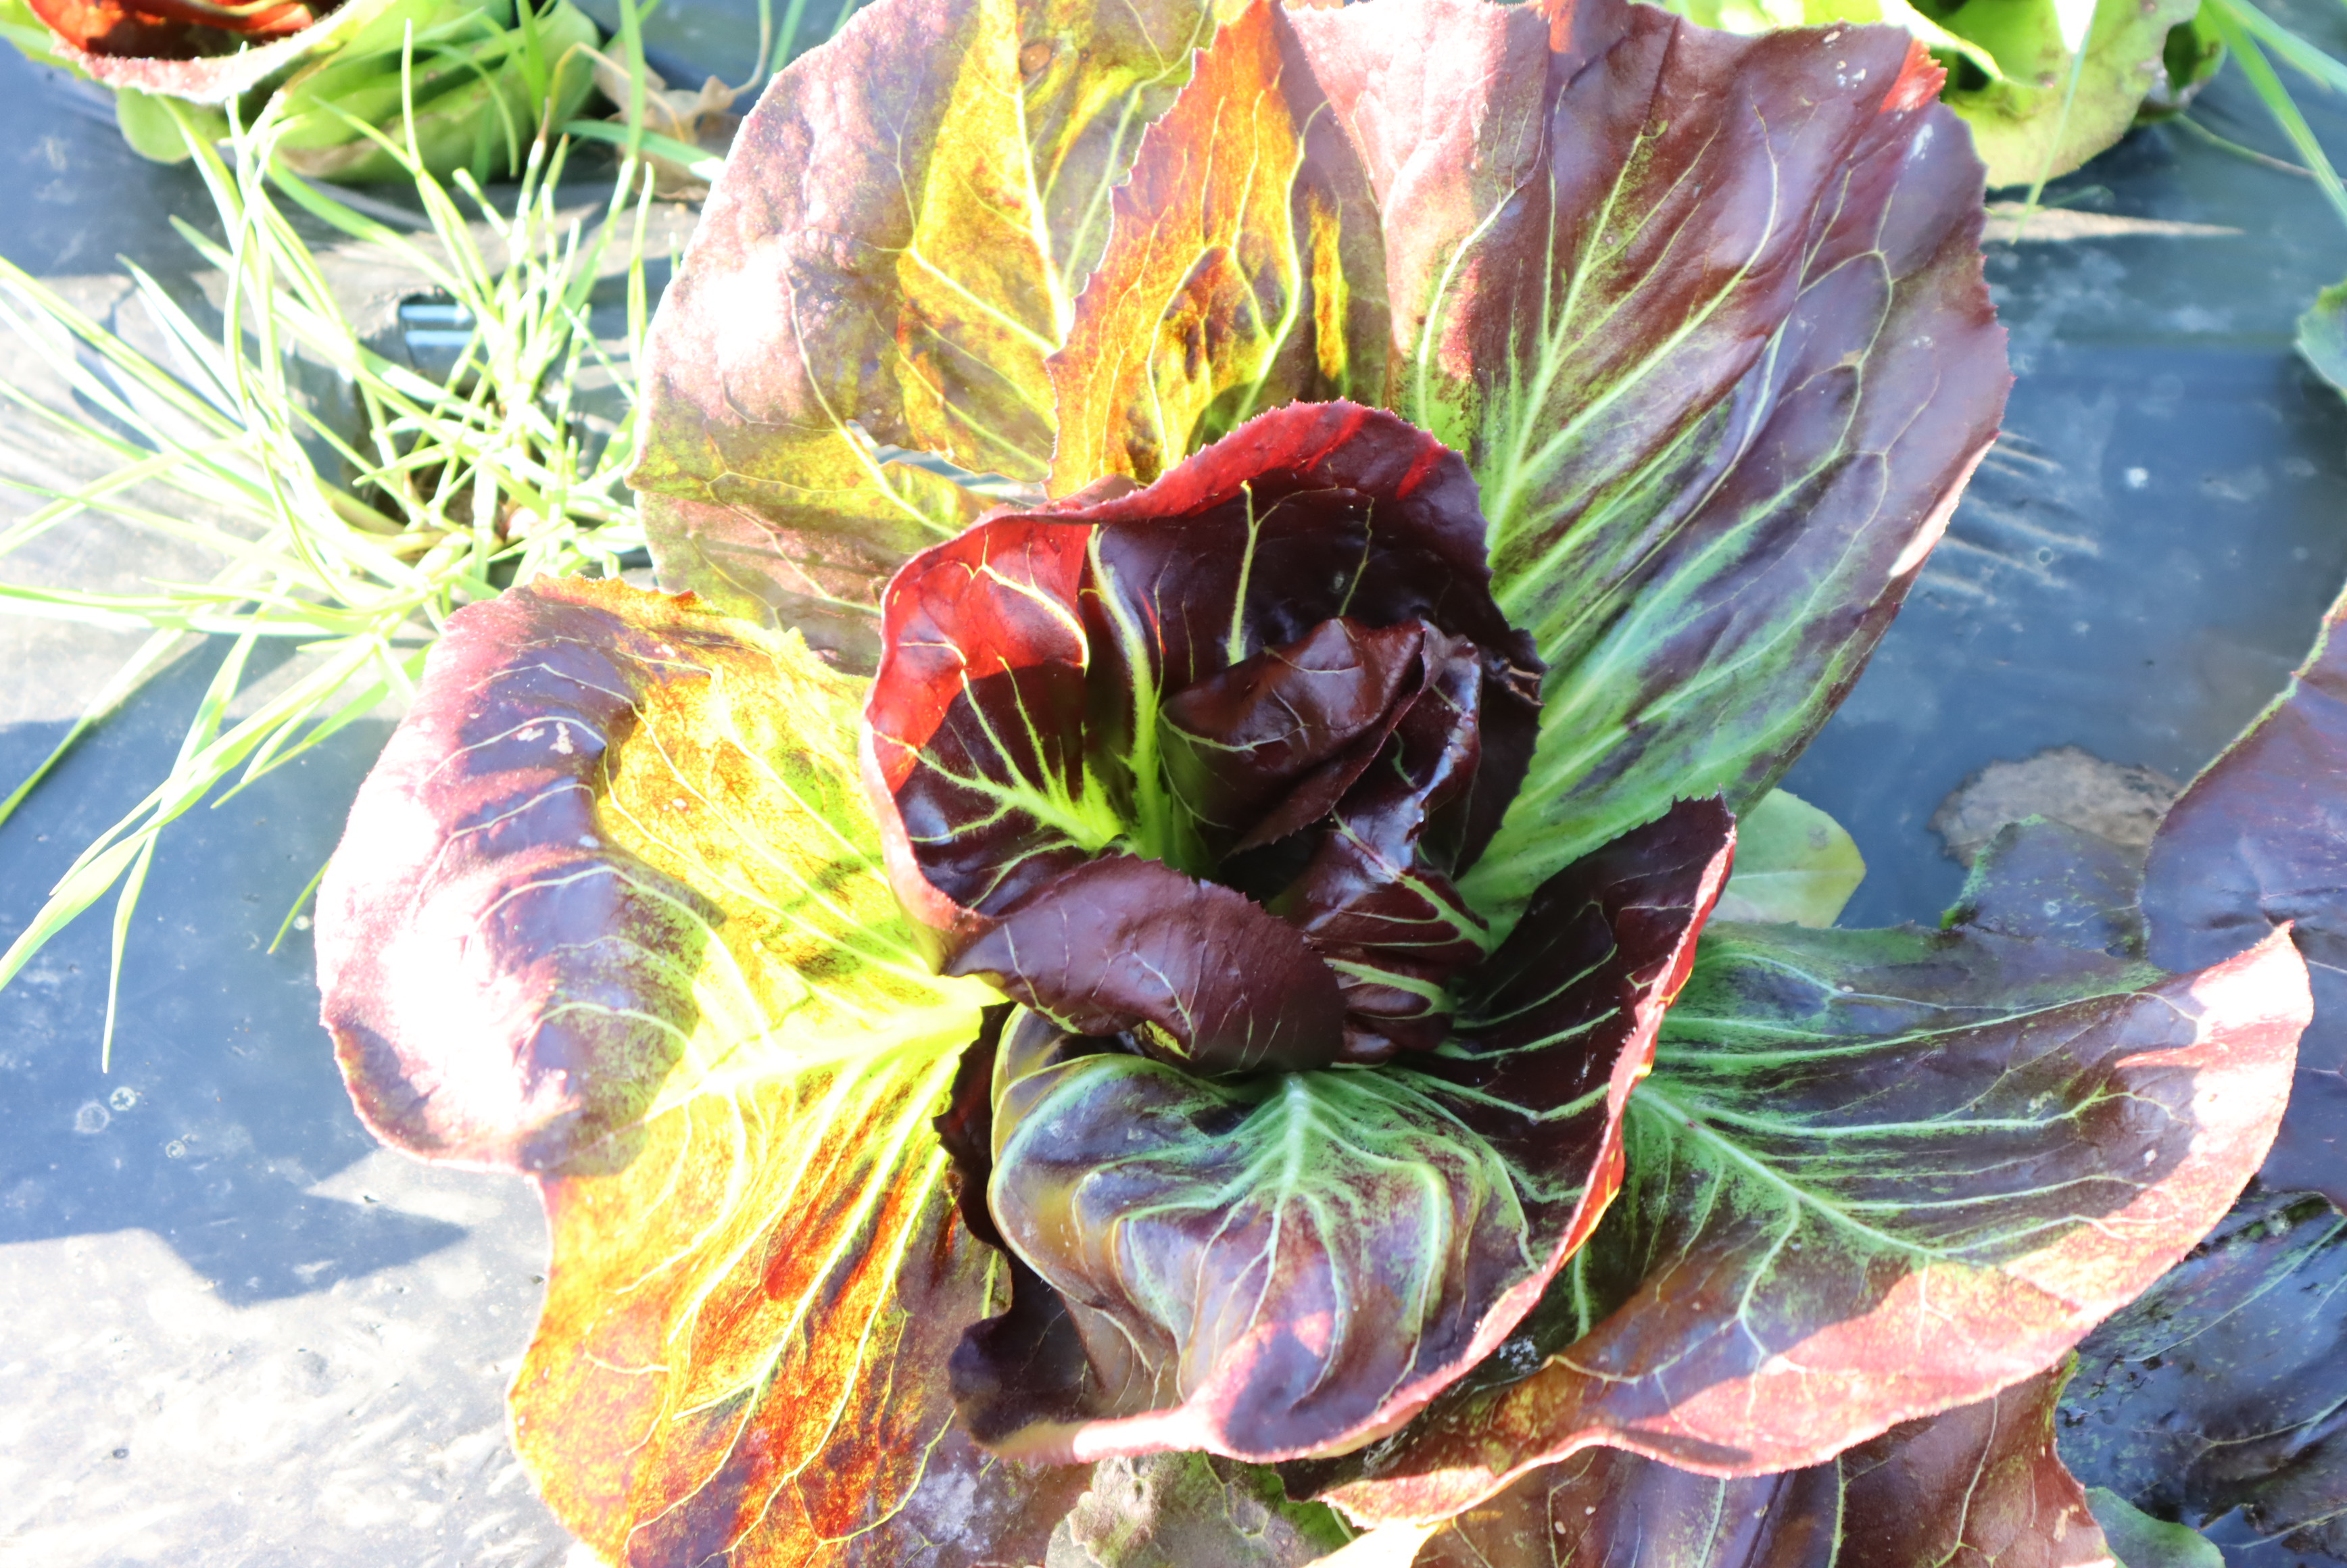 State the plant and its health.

radicchio, healthy
